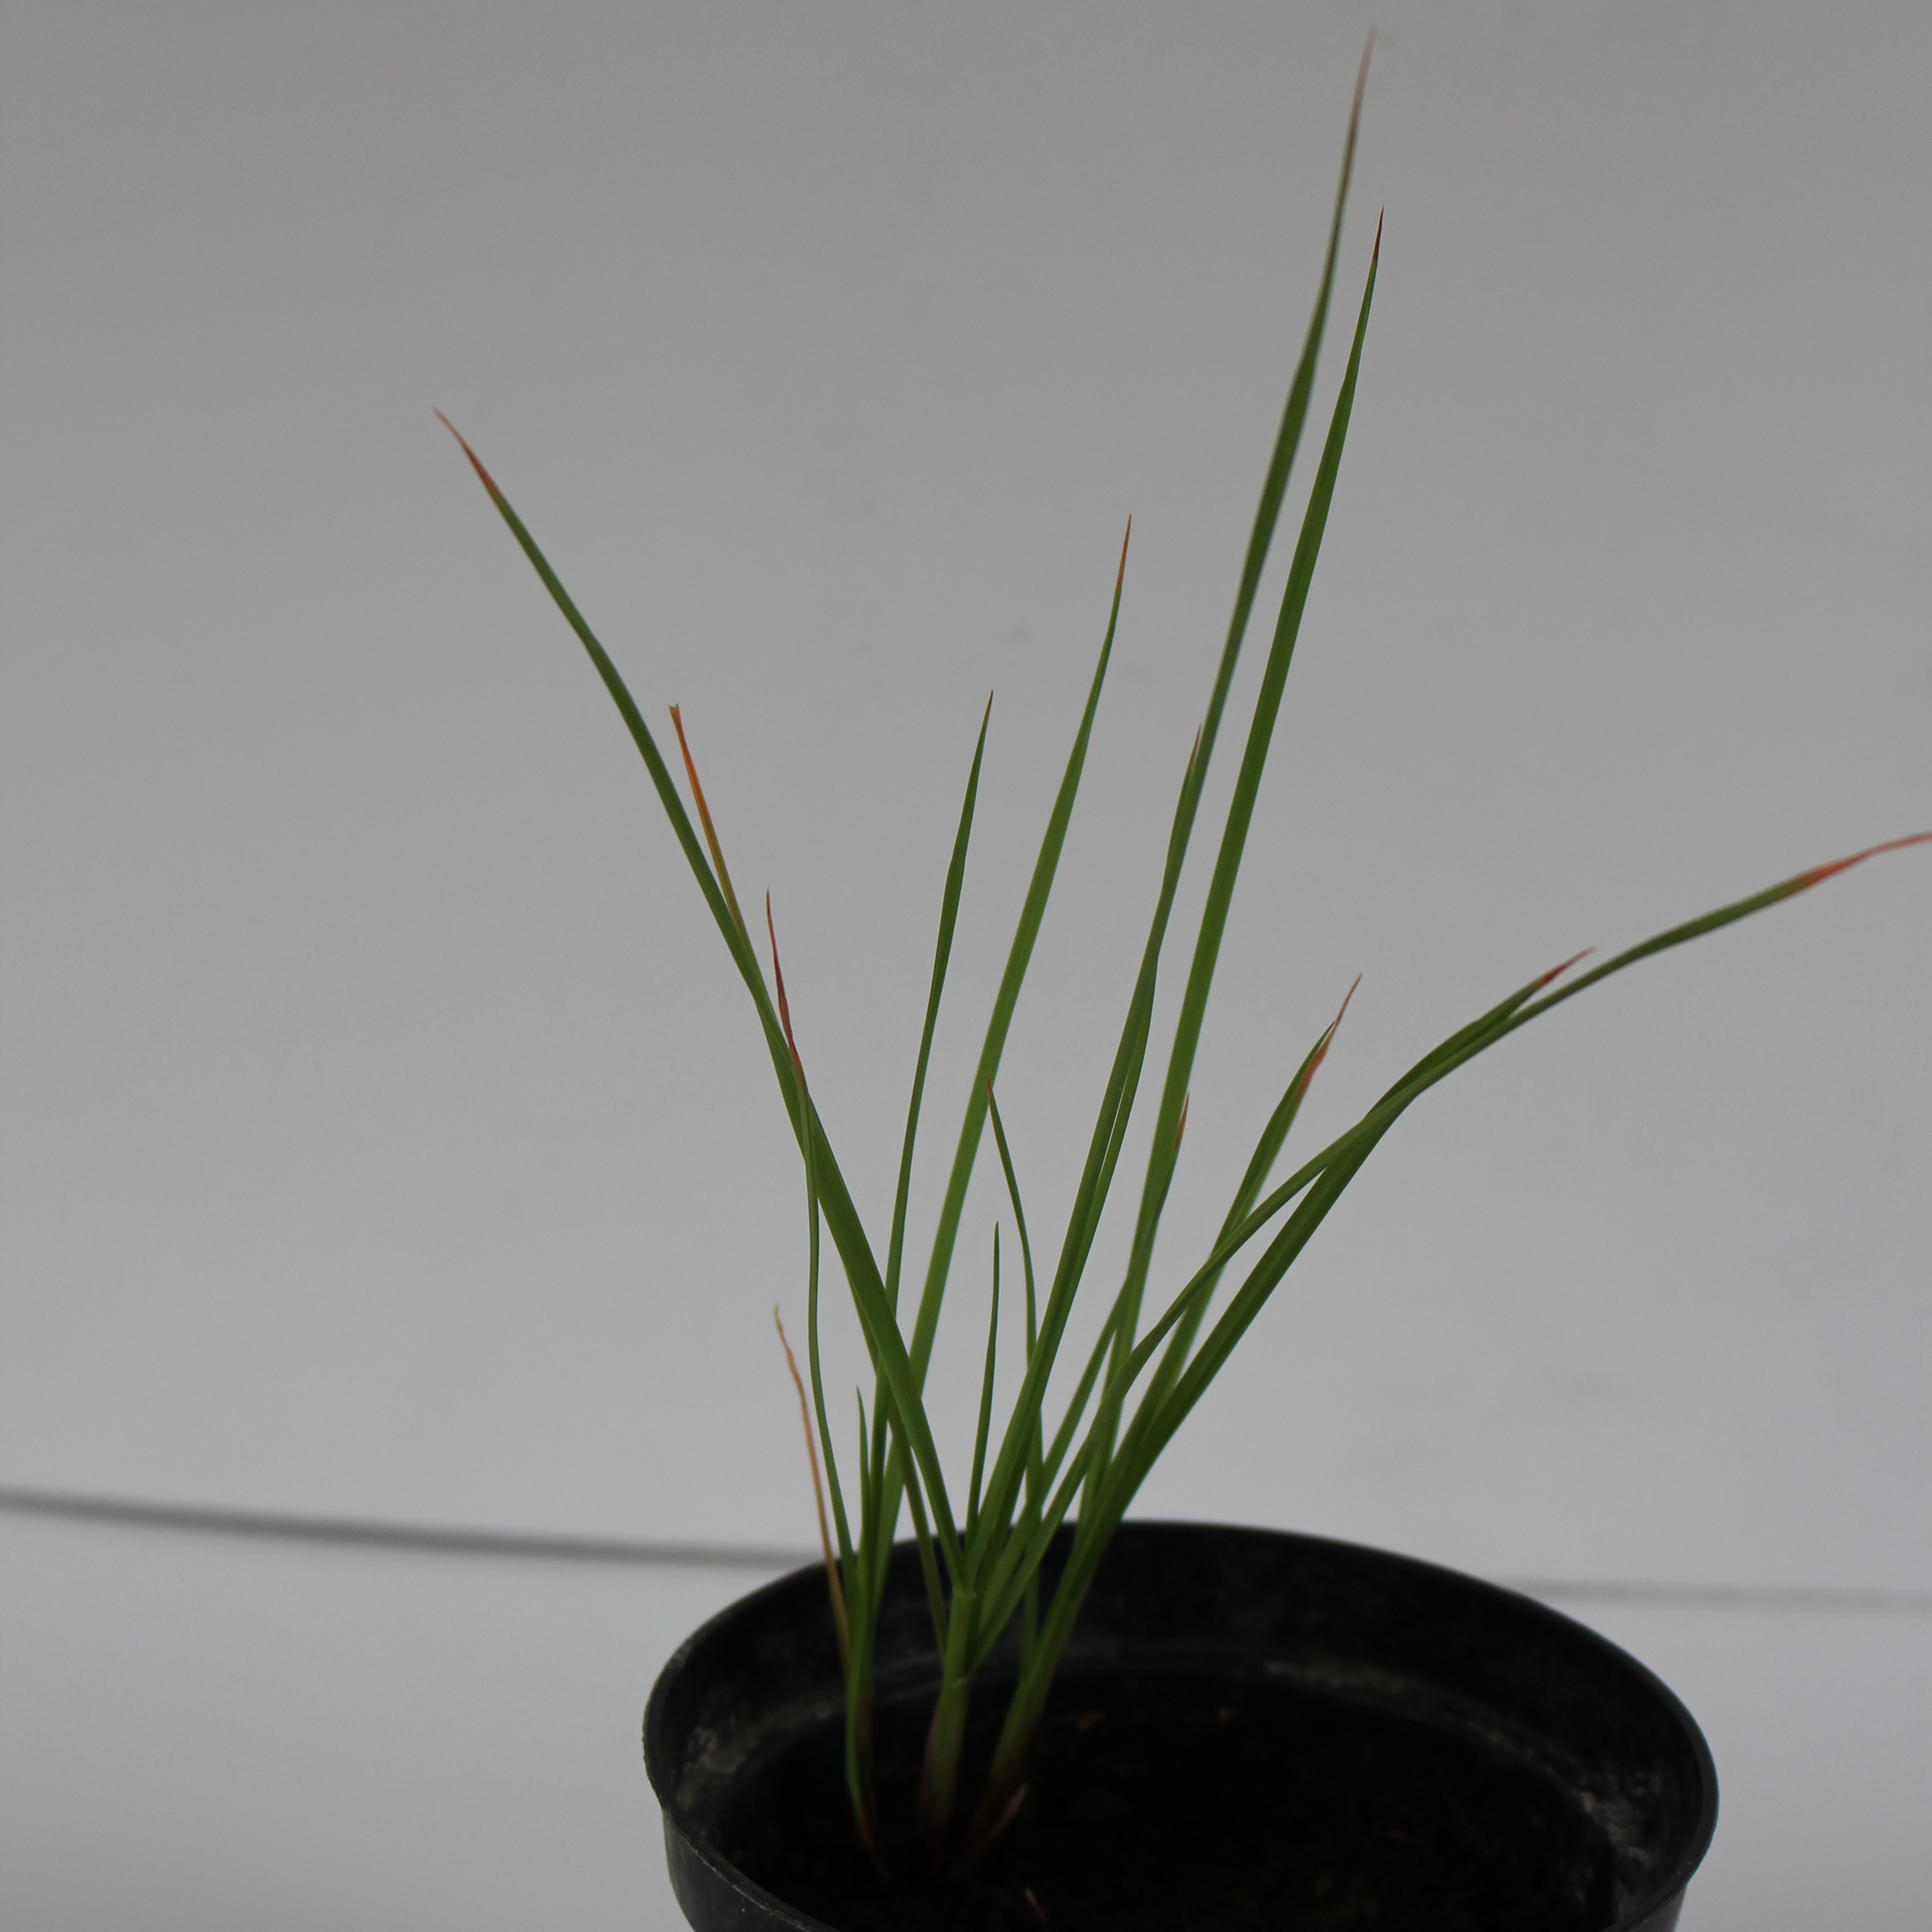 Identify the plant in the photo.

Lolium multiflorum
